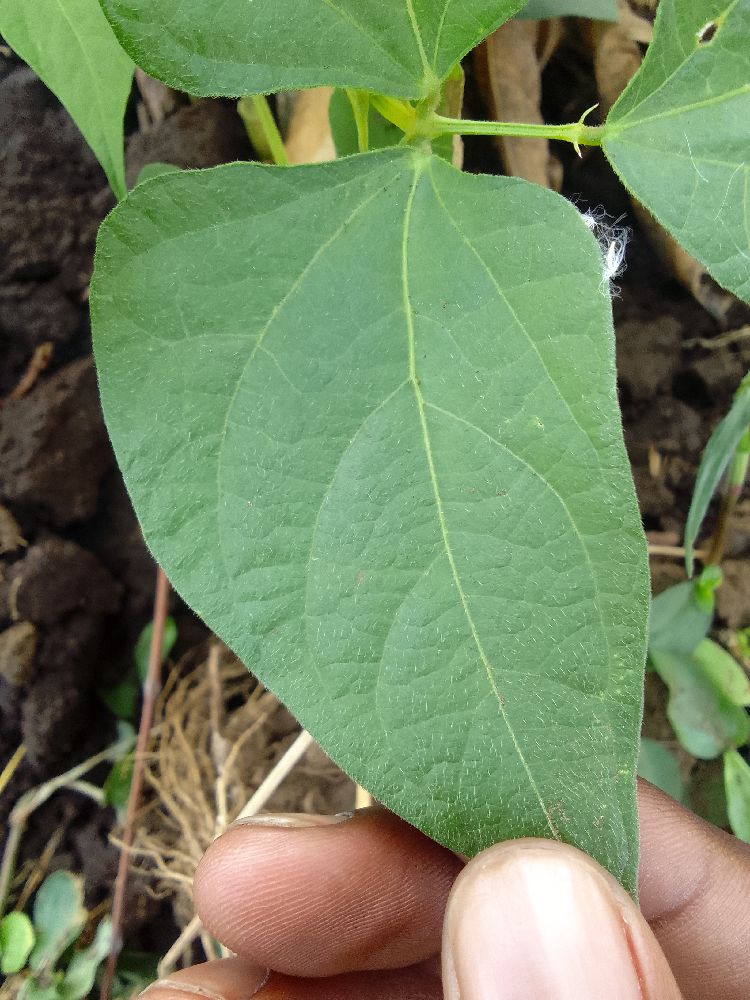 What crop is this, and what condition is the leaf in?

common bean, healthy
